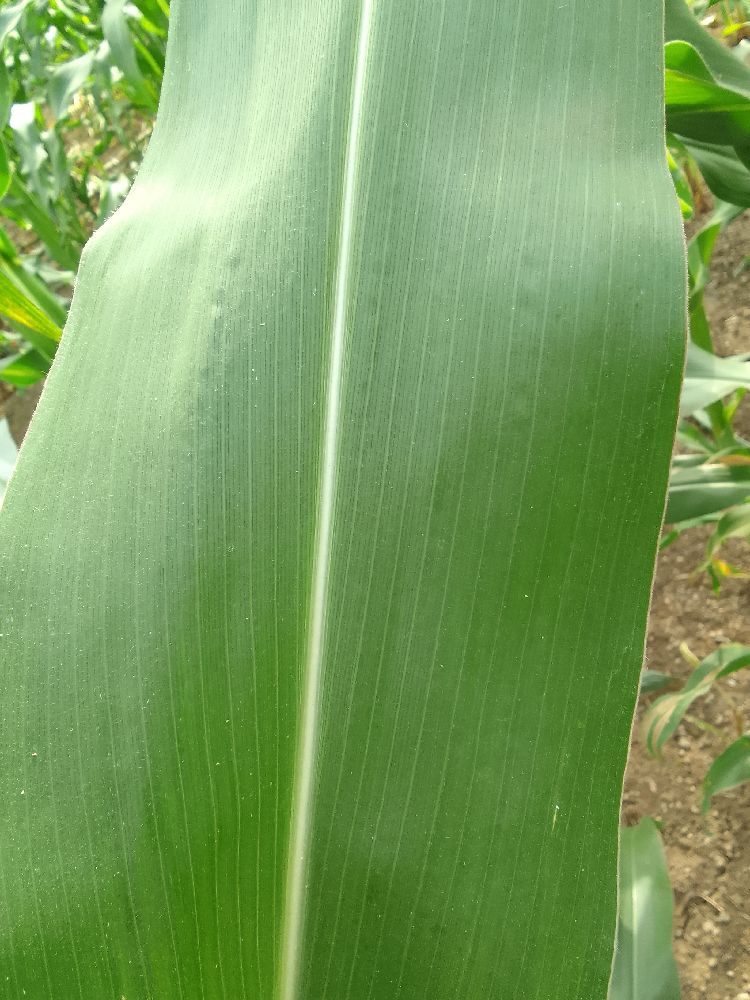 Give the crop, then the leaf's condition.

maize, healthy
